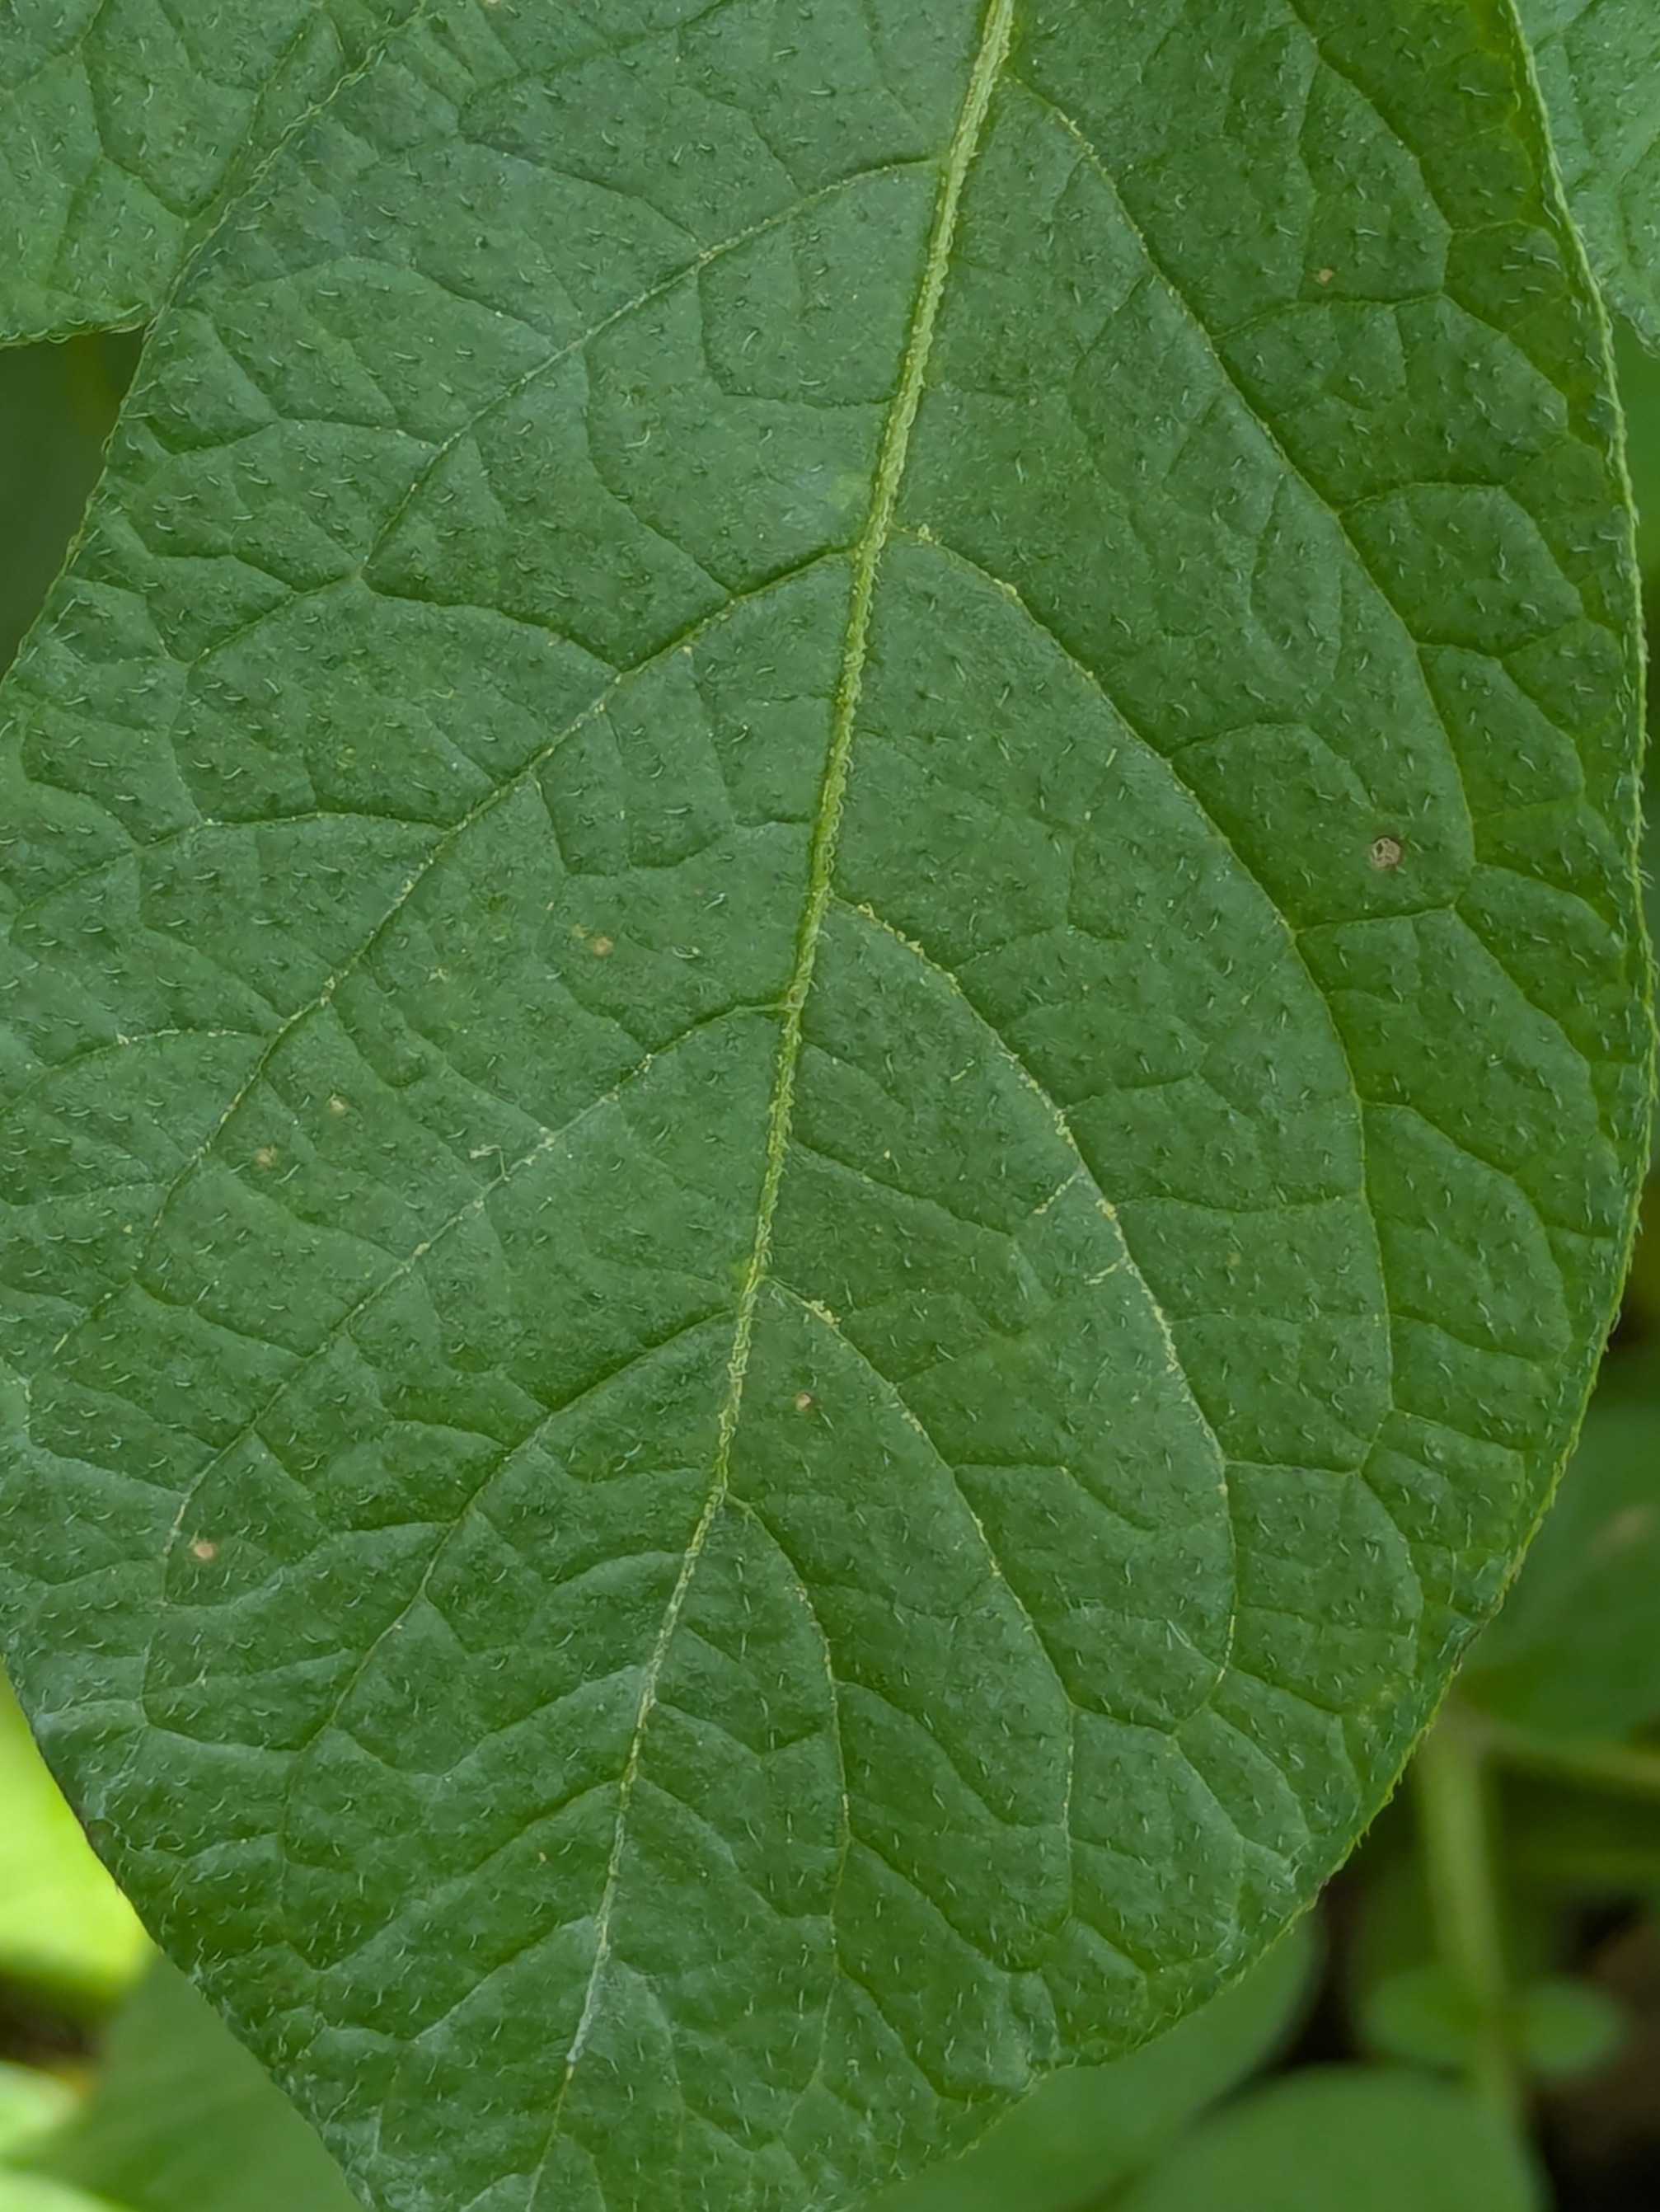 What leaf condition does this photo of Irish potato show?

healthy
